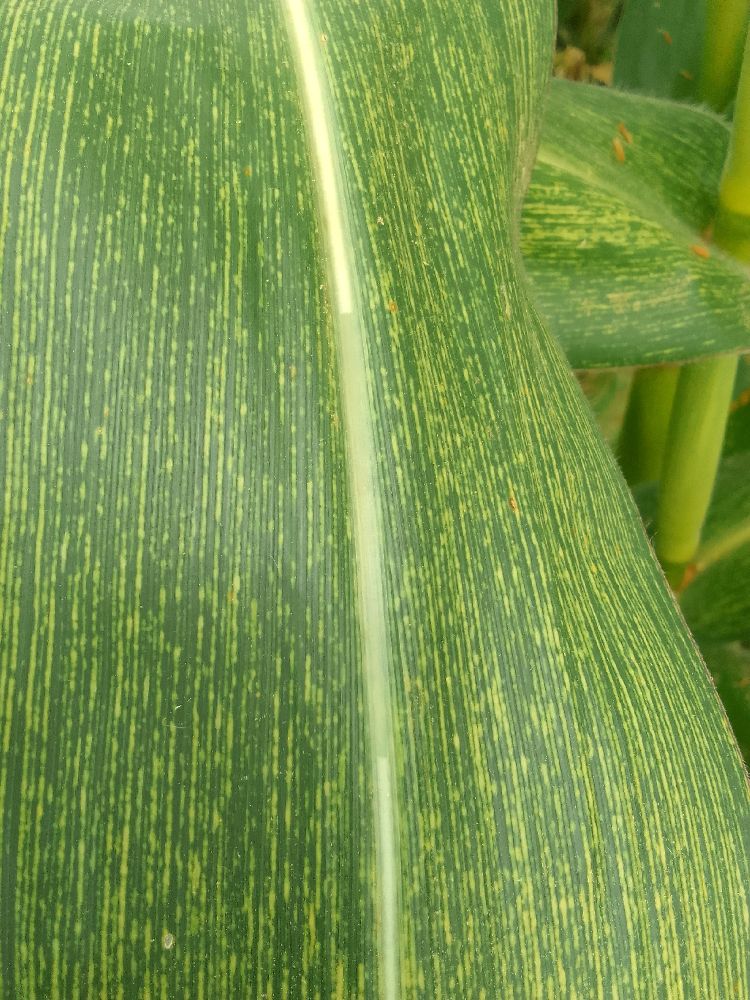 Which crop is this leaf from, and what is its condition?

maize, maize streak virus
